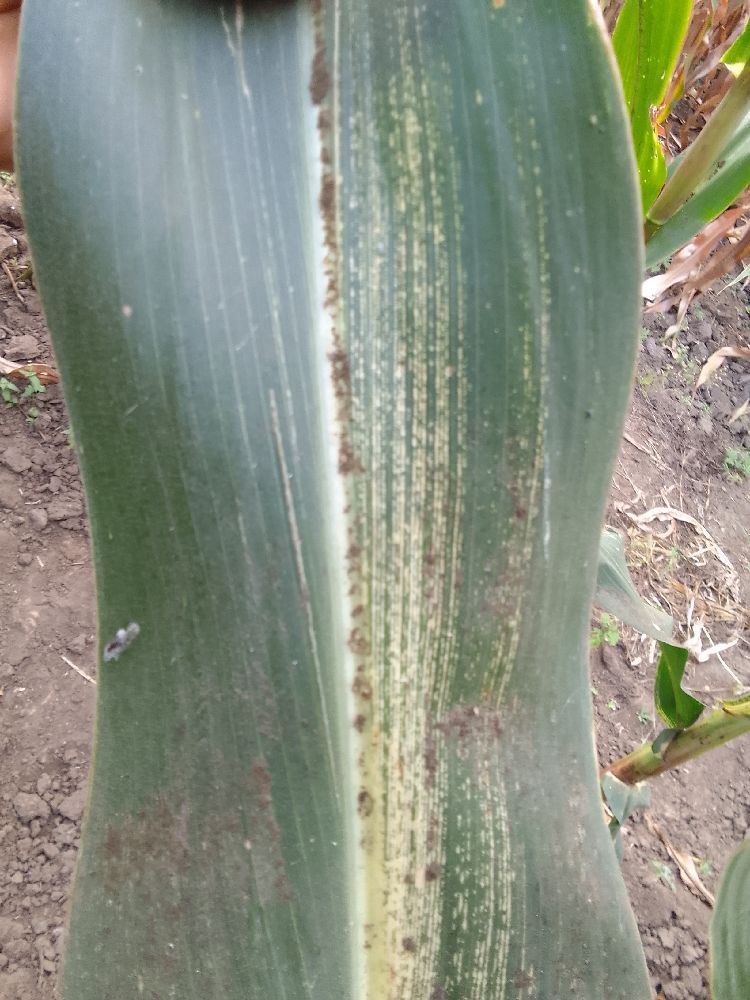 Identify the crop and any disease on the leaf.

maize, maize streak virus
